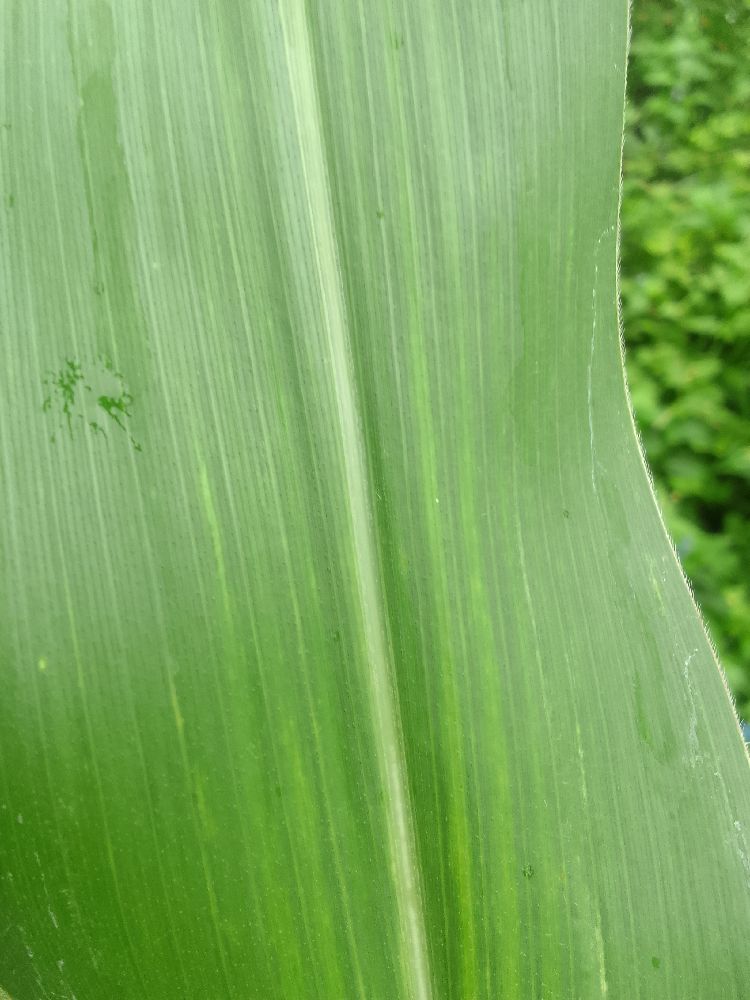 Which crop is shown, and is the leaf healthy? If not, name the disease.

maize, healthy
